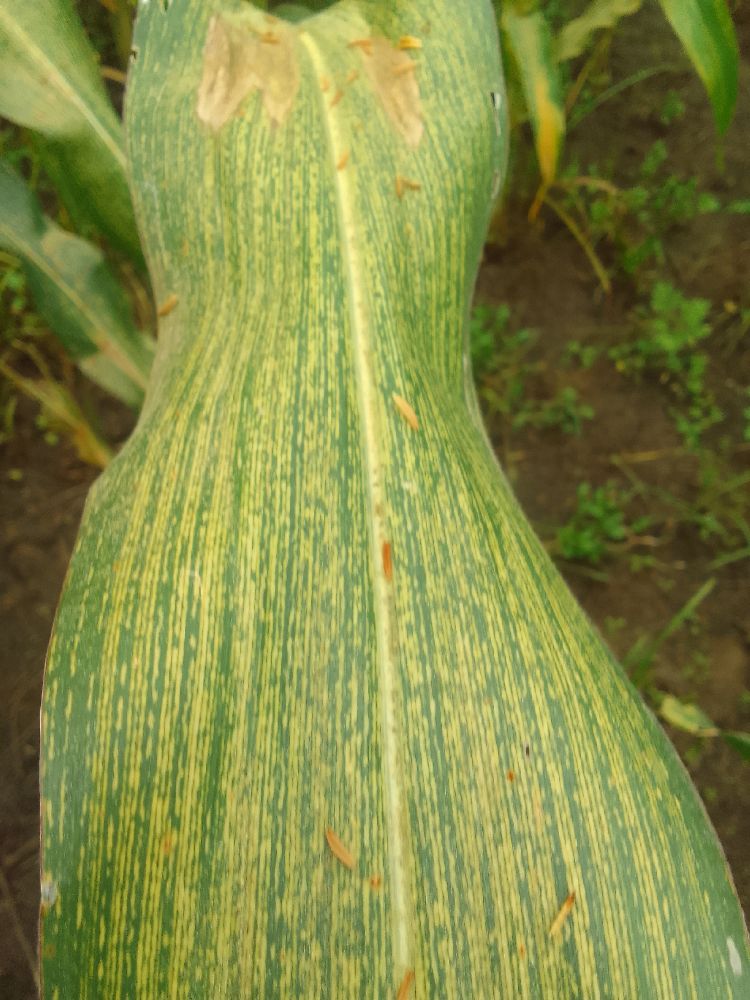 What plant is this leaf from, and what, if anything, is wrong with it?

maize, maize streak virus
